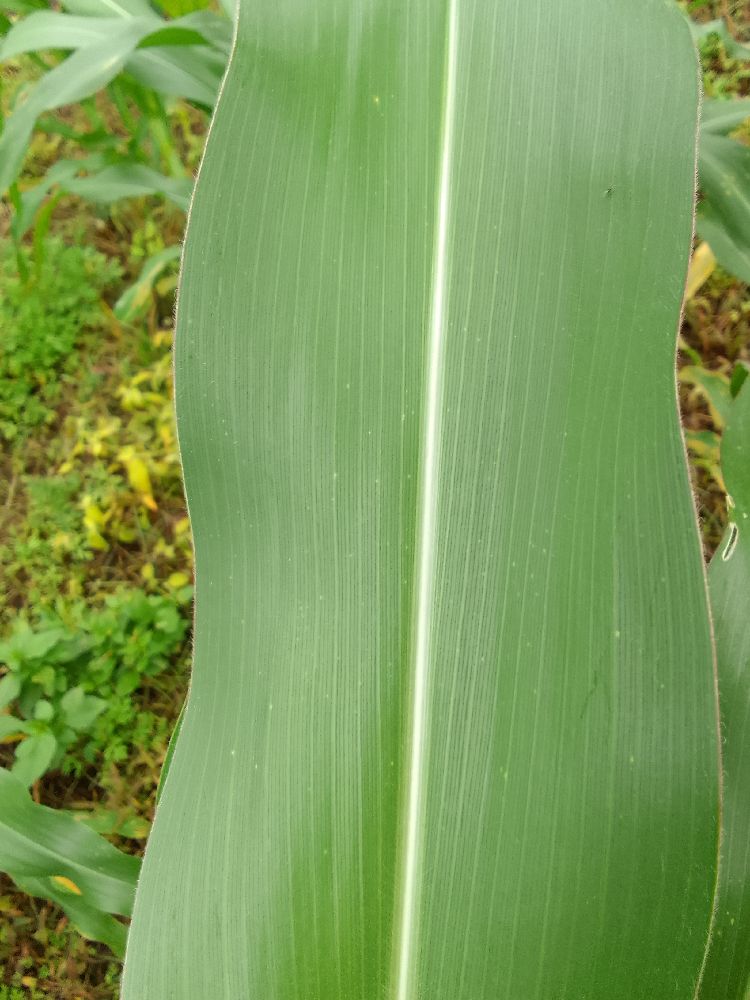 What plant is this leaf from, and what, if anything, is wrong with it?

maize, healthy
